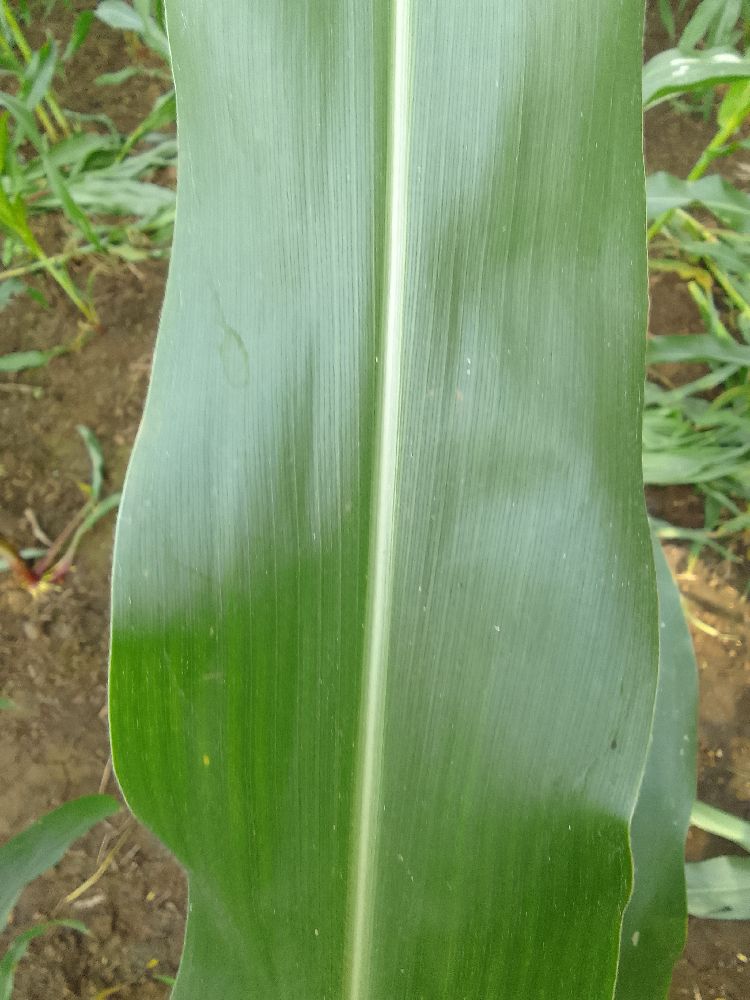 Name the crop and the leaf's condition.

maize, healthy
